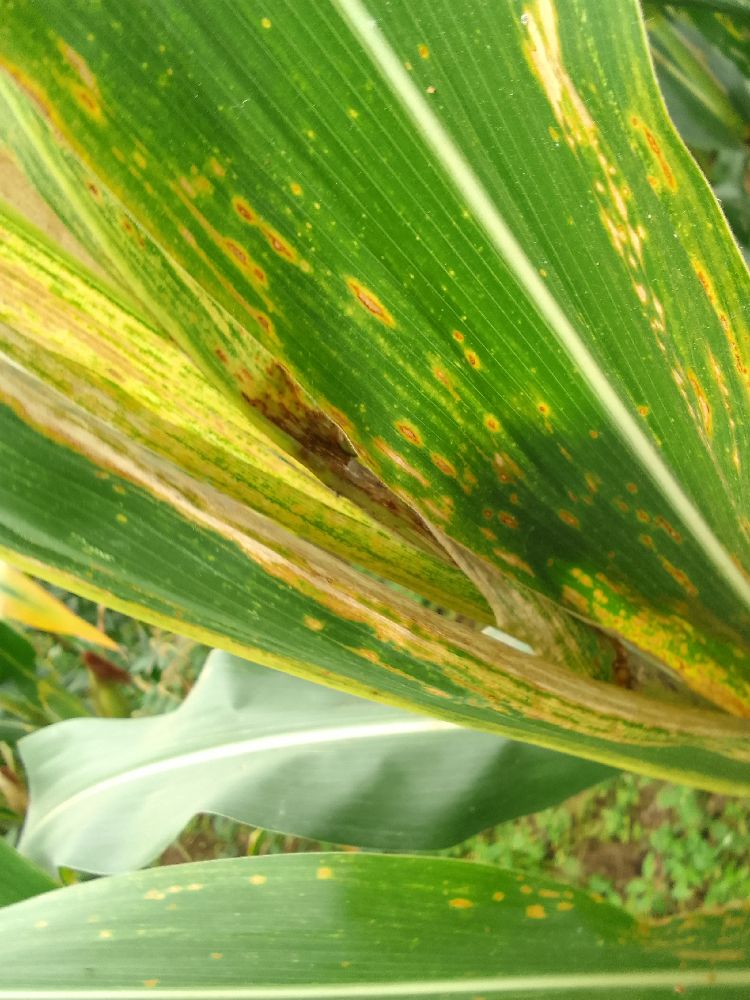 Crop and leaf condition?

maize, maize lethal necrosis
